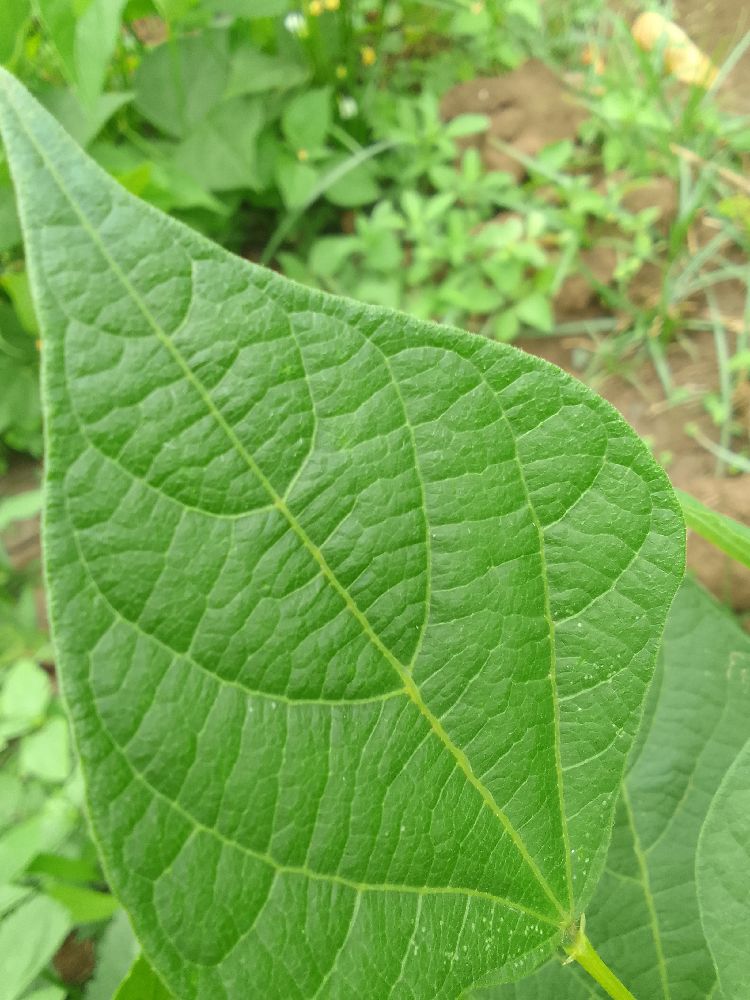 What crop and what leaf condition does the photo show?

common bean, healthy
